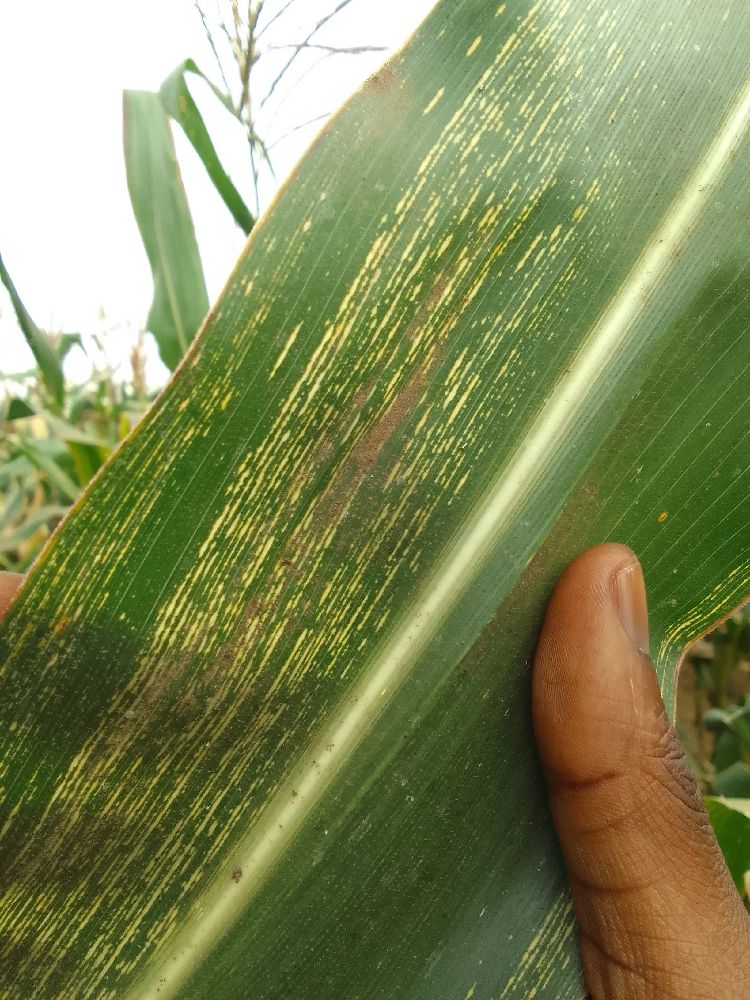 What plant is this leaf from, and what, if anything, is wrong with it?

maize, maize streak virus
